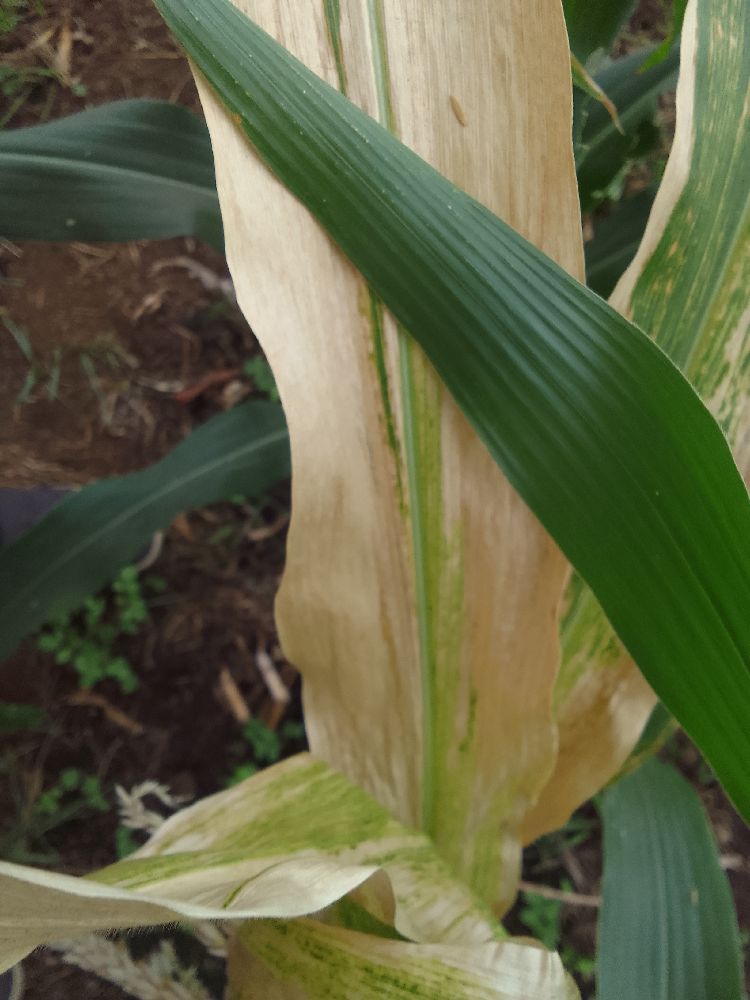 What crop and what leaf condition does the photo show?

maize, maize lethal necrosis
